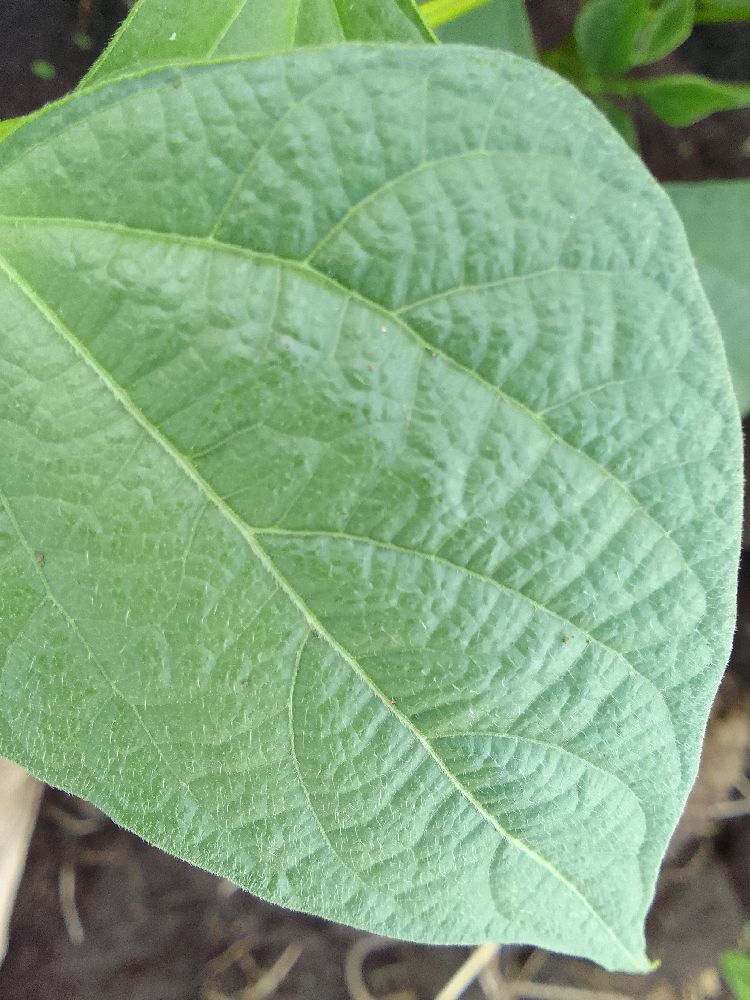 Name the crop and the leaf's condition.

common bean, healthy
